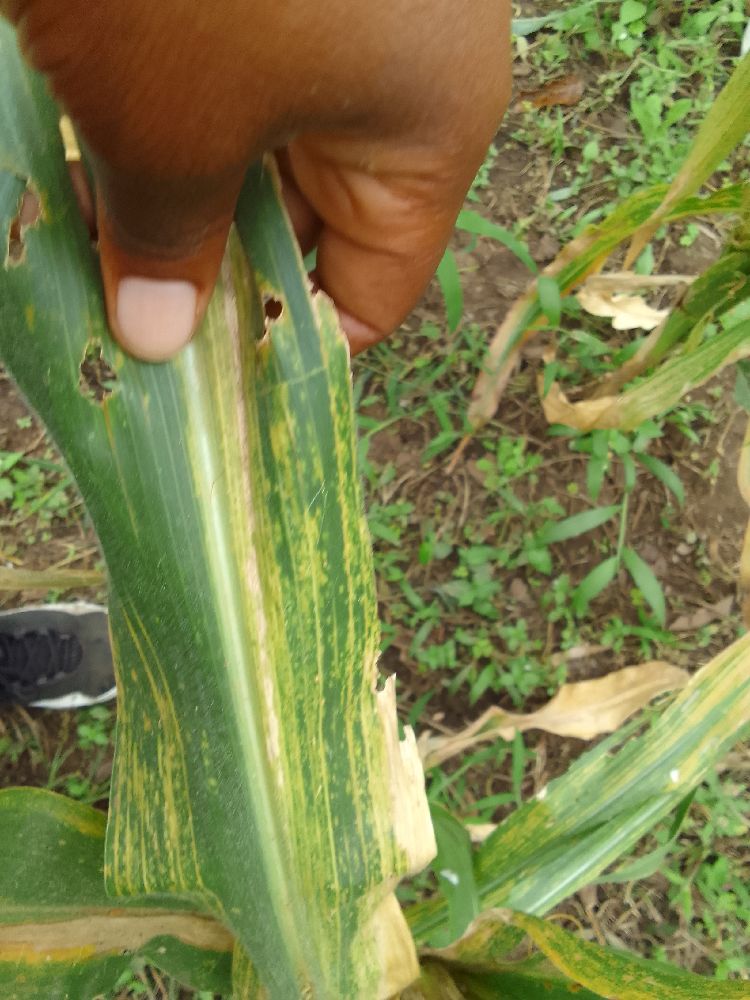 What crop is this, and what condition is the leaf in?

maize, maize lethal necrosis
